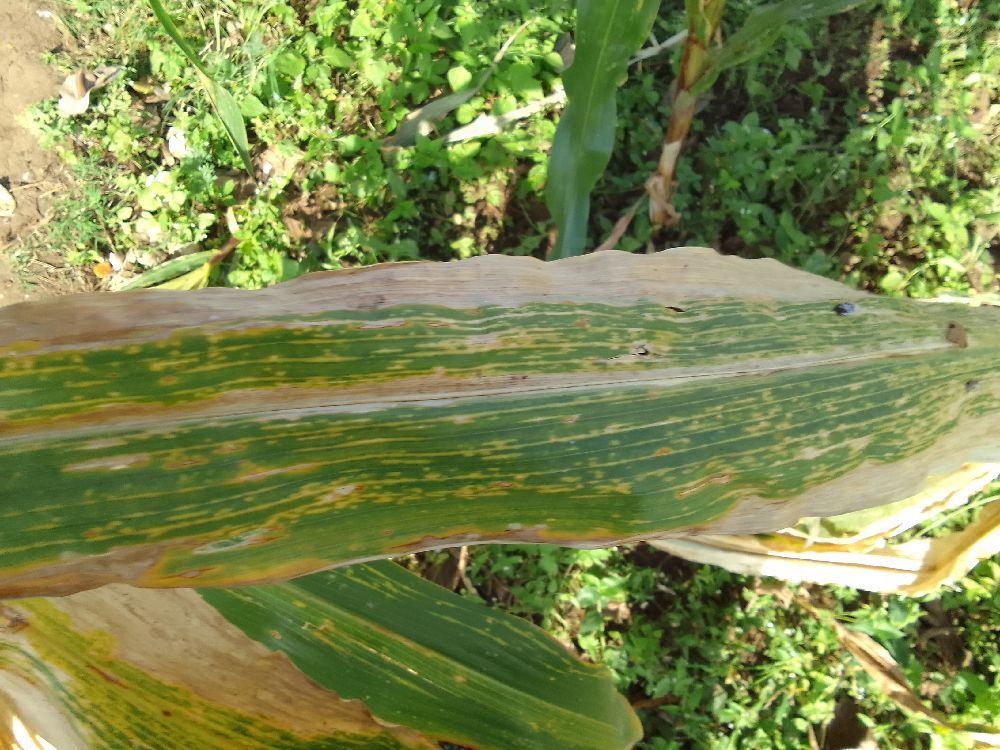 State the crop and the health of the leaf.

maize, maize lethal necrosis
